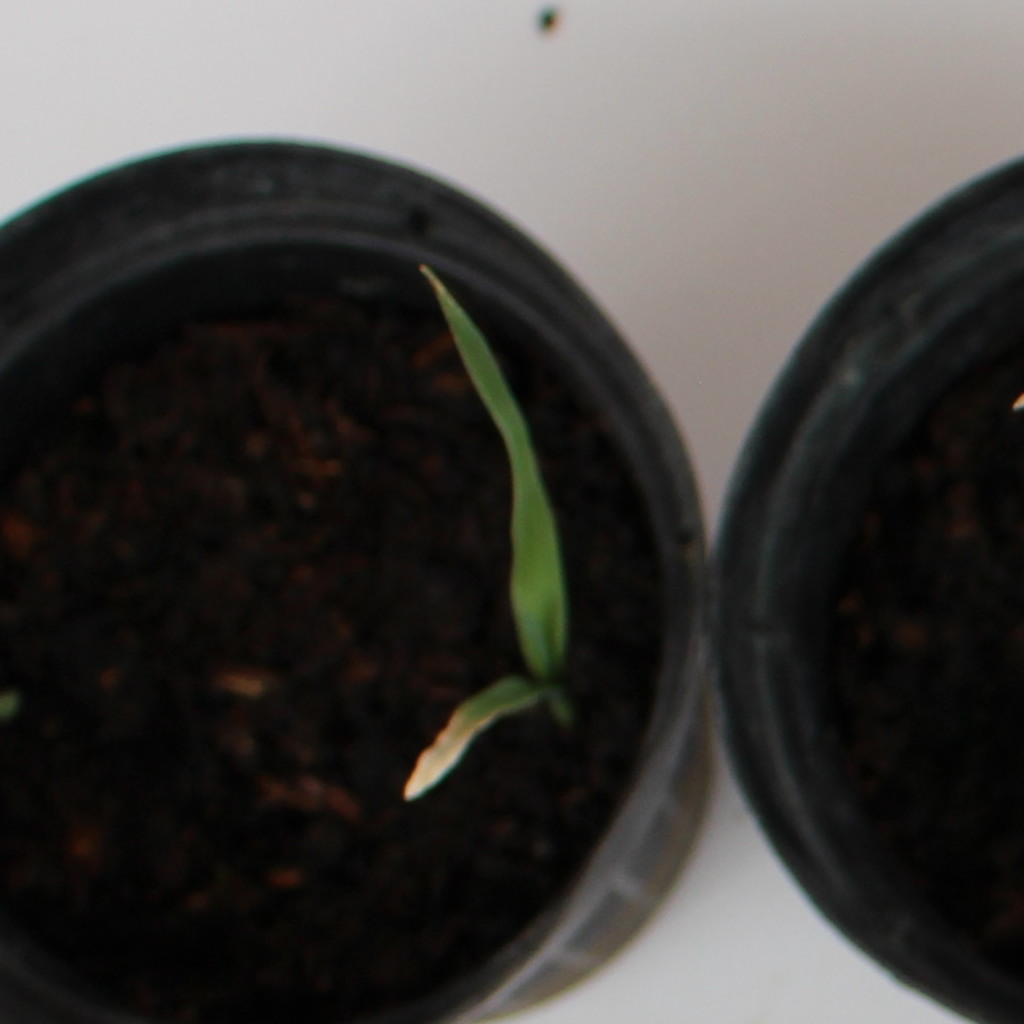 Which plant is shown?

Avena sterilis
